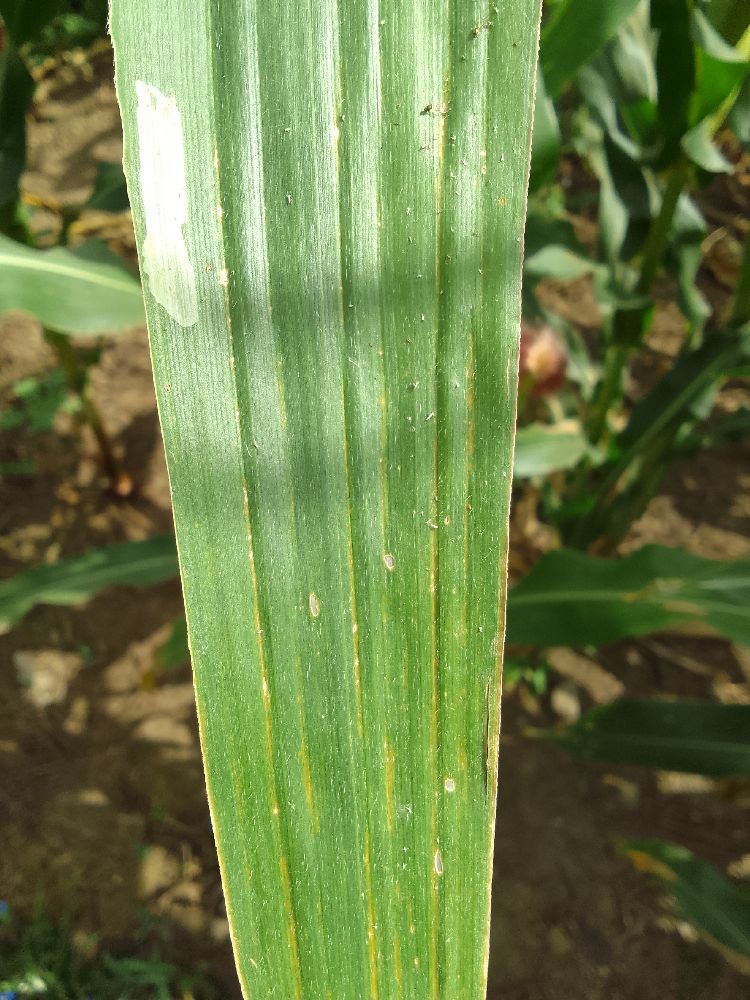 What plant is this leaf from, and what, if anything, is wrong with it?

maize, healthy
